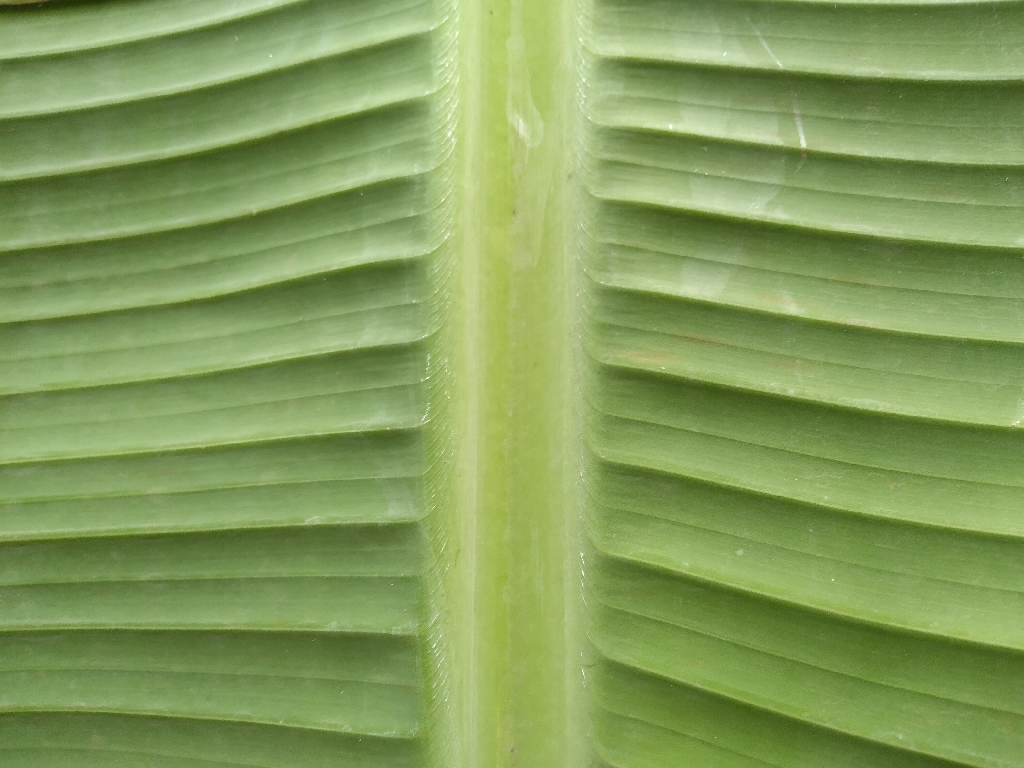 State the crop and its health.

banana, healthy
